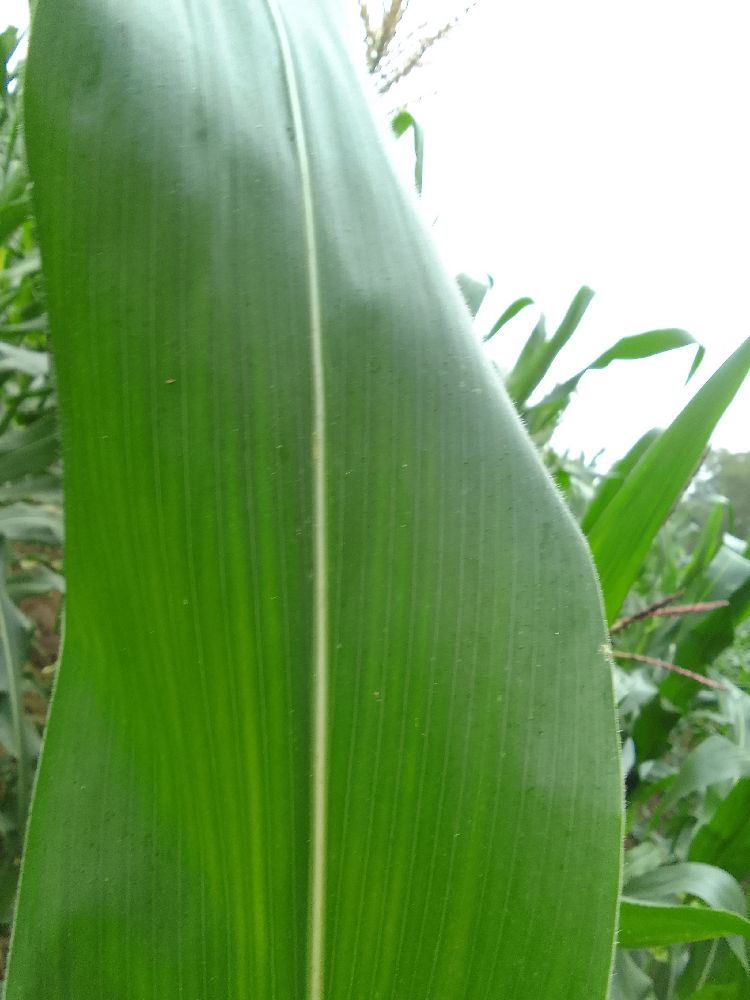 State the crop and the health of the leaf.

maize, healthy
